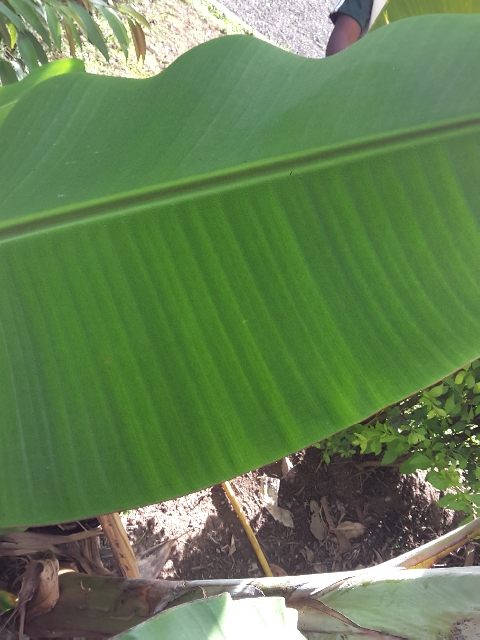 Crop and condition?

banana, healthy
